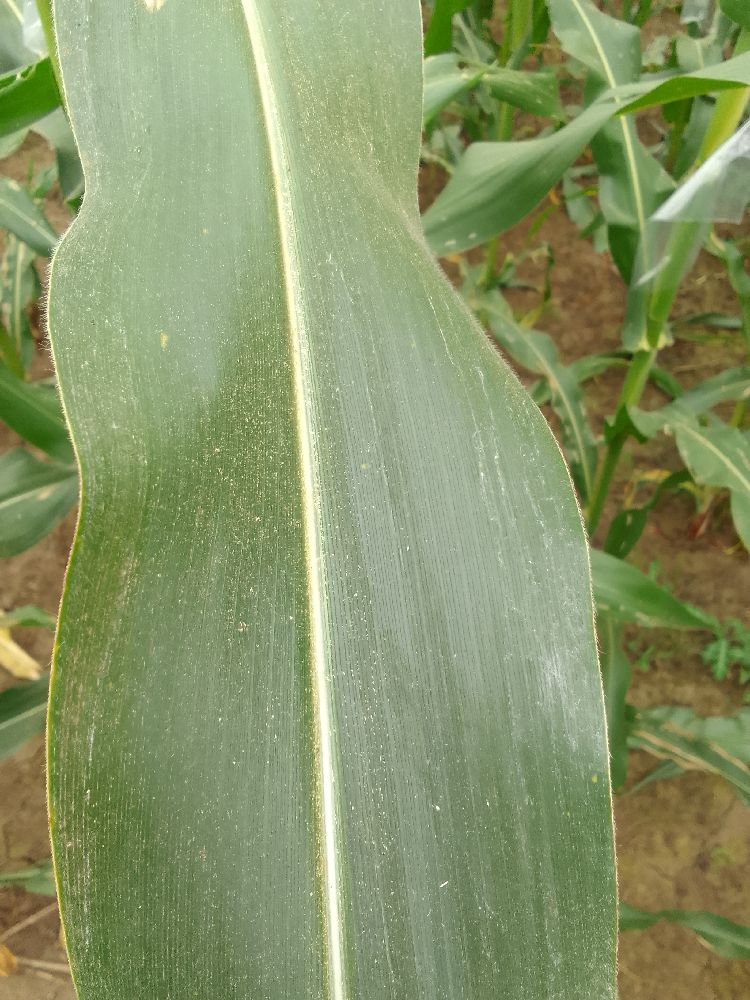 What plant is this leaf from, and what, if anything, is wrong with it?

maize, healthy
